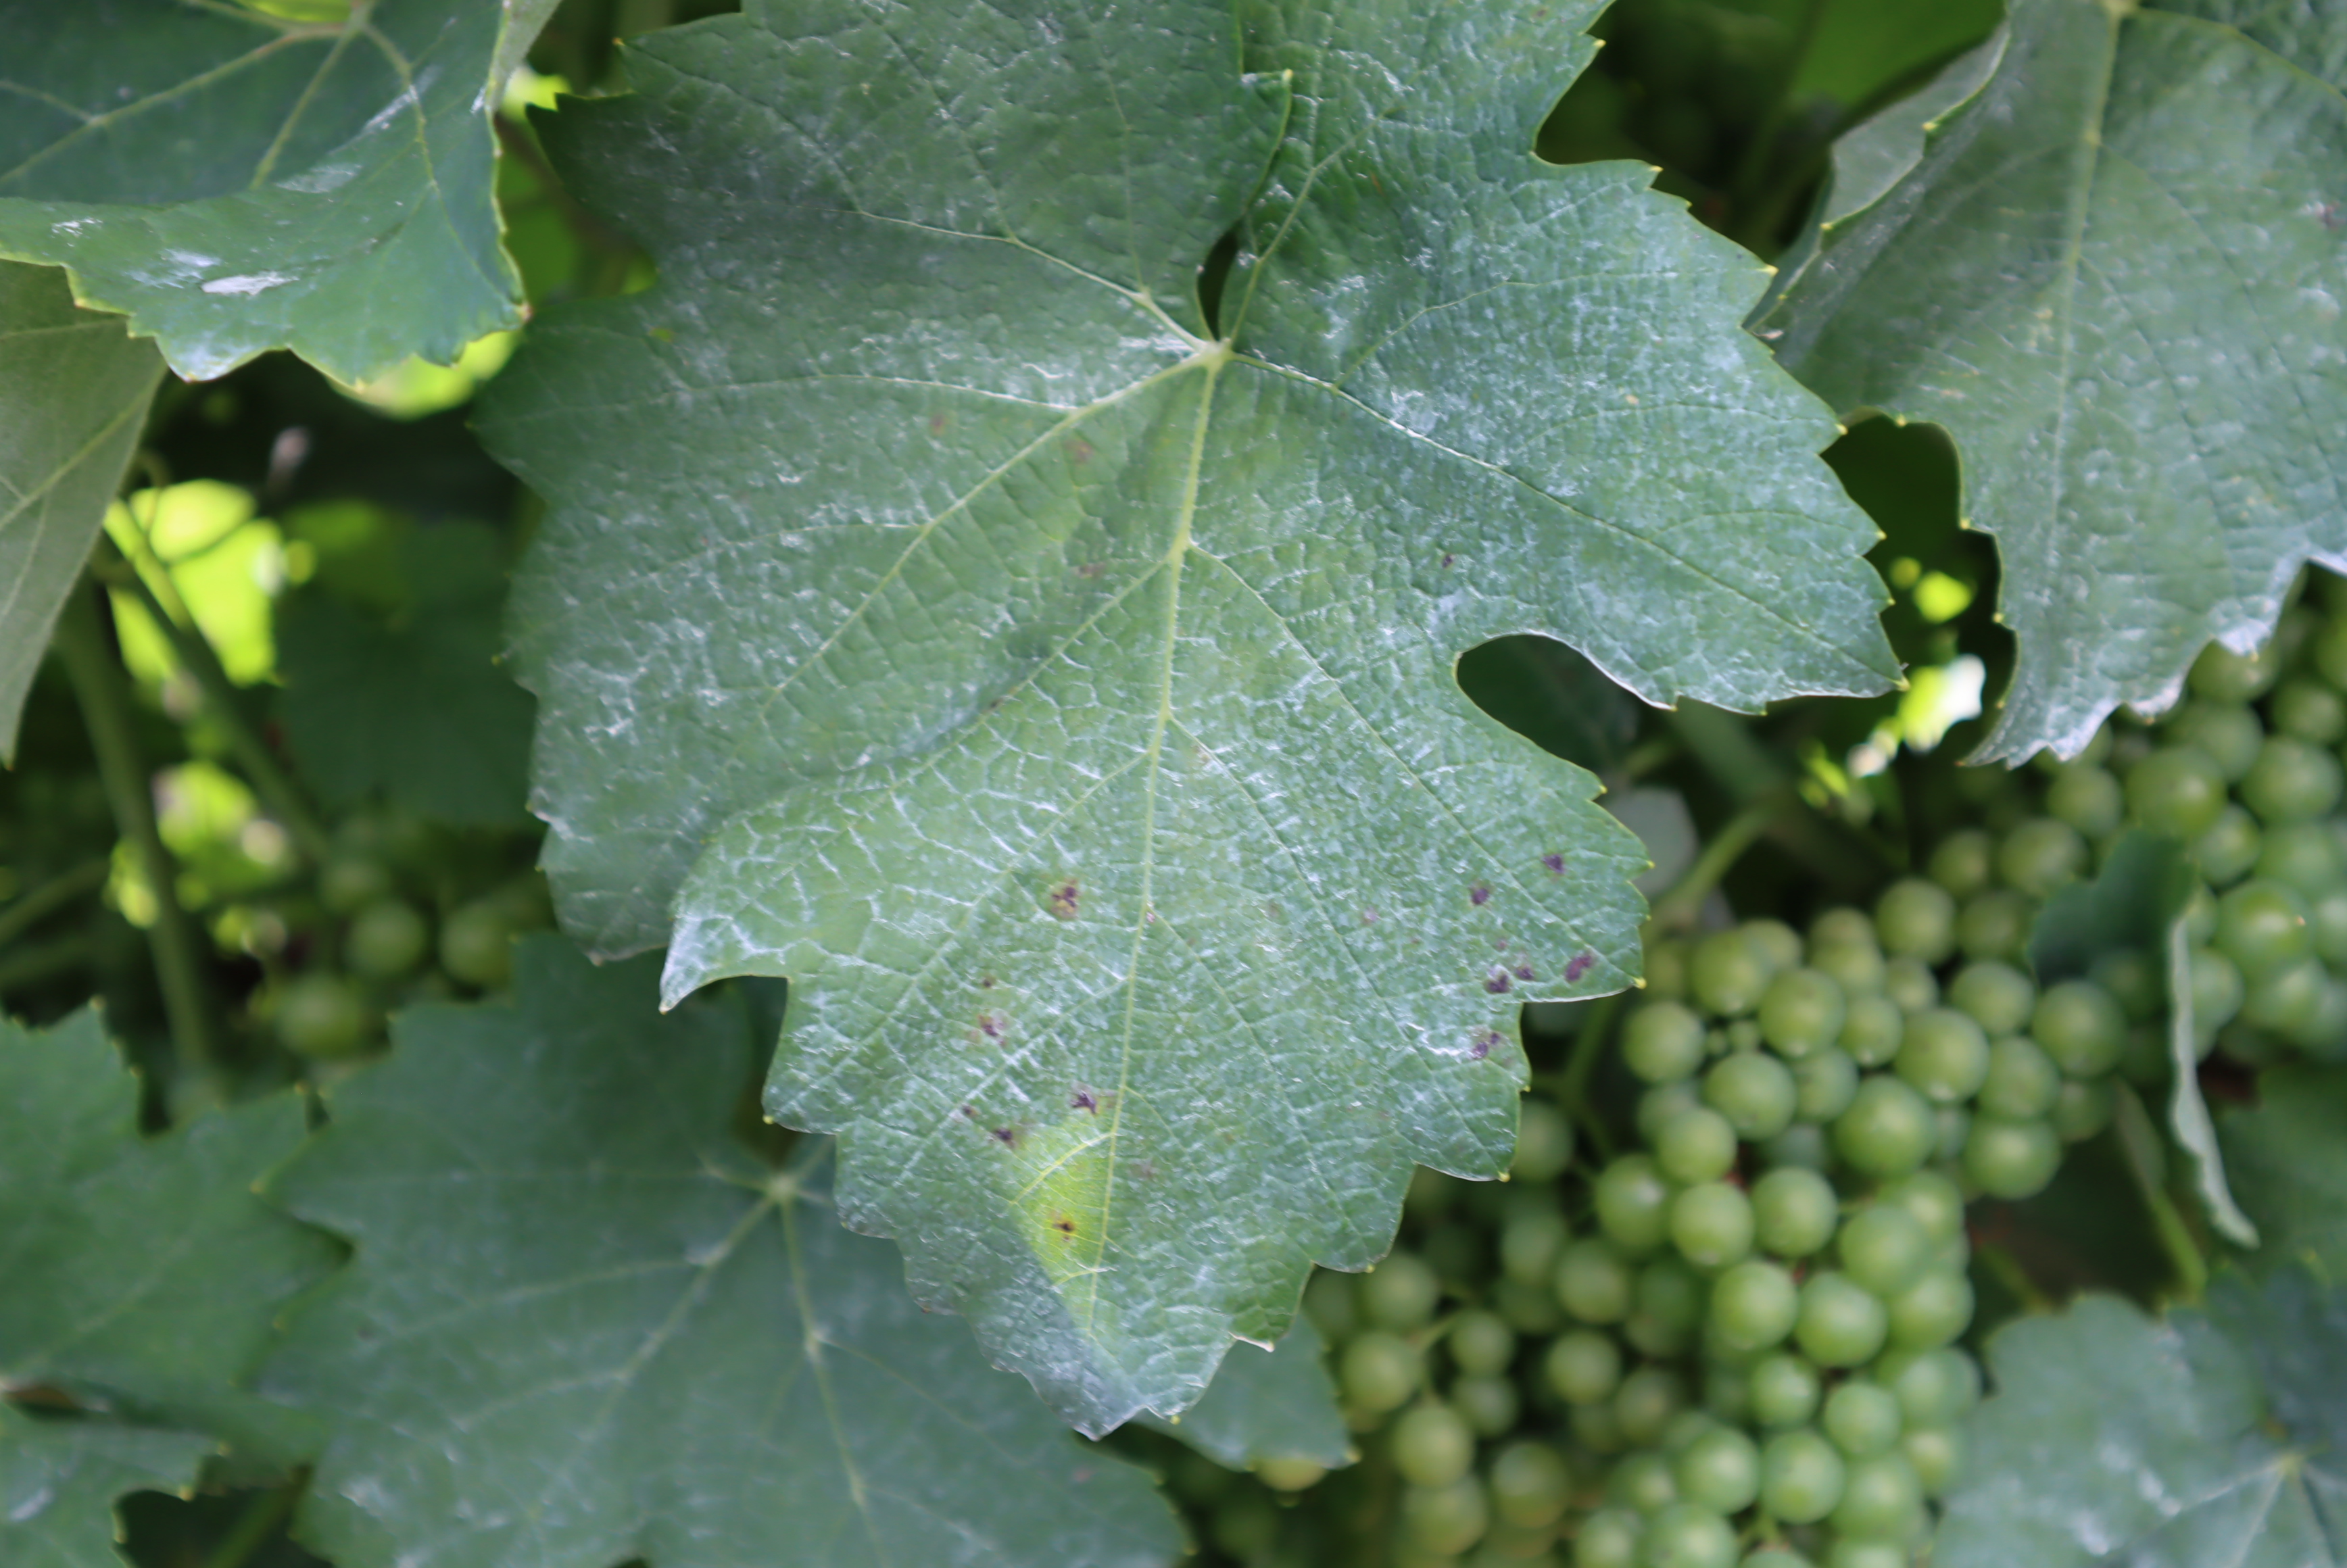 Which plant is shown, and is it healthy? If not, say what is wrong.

grapevine, downy mildew
